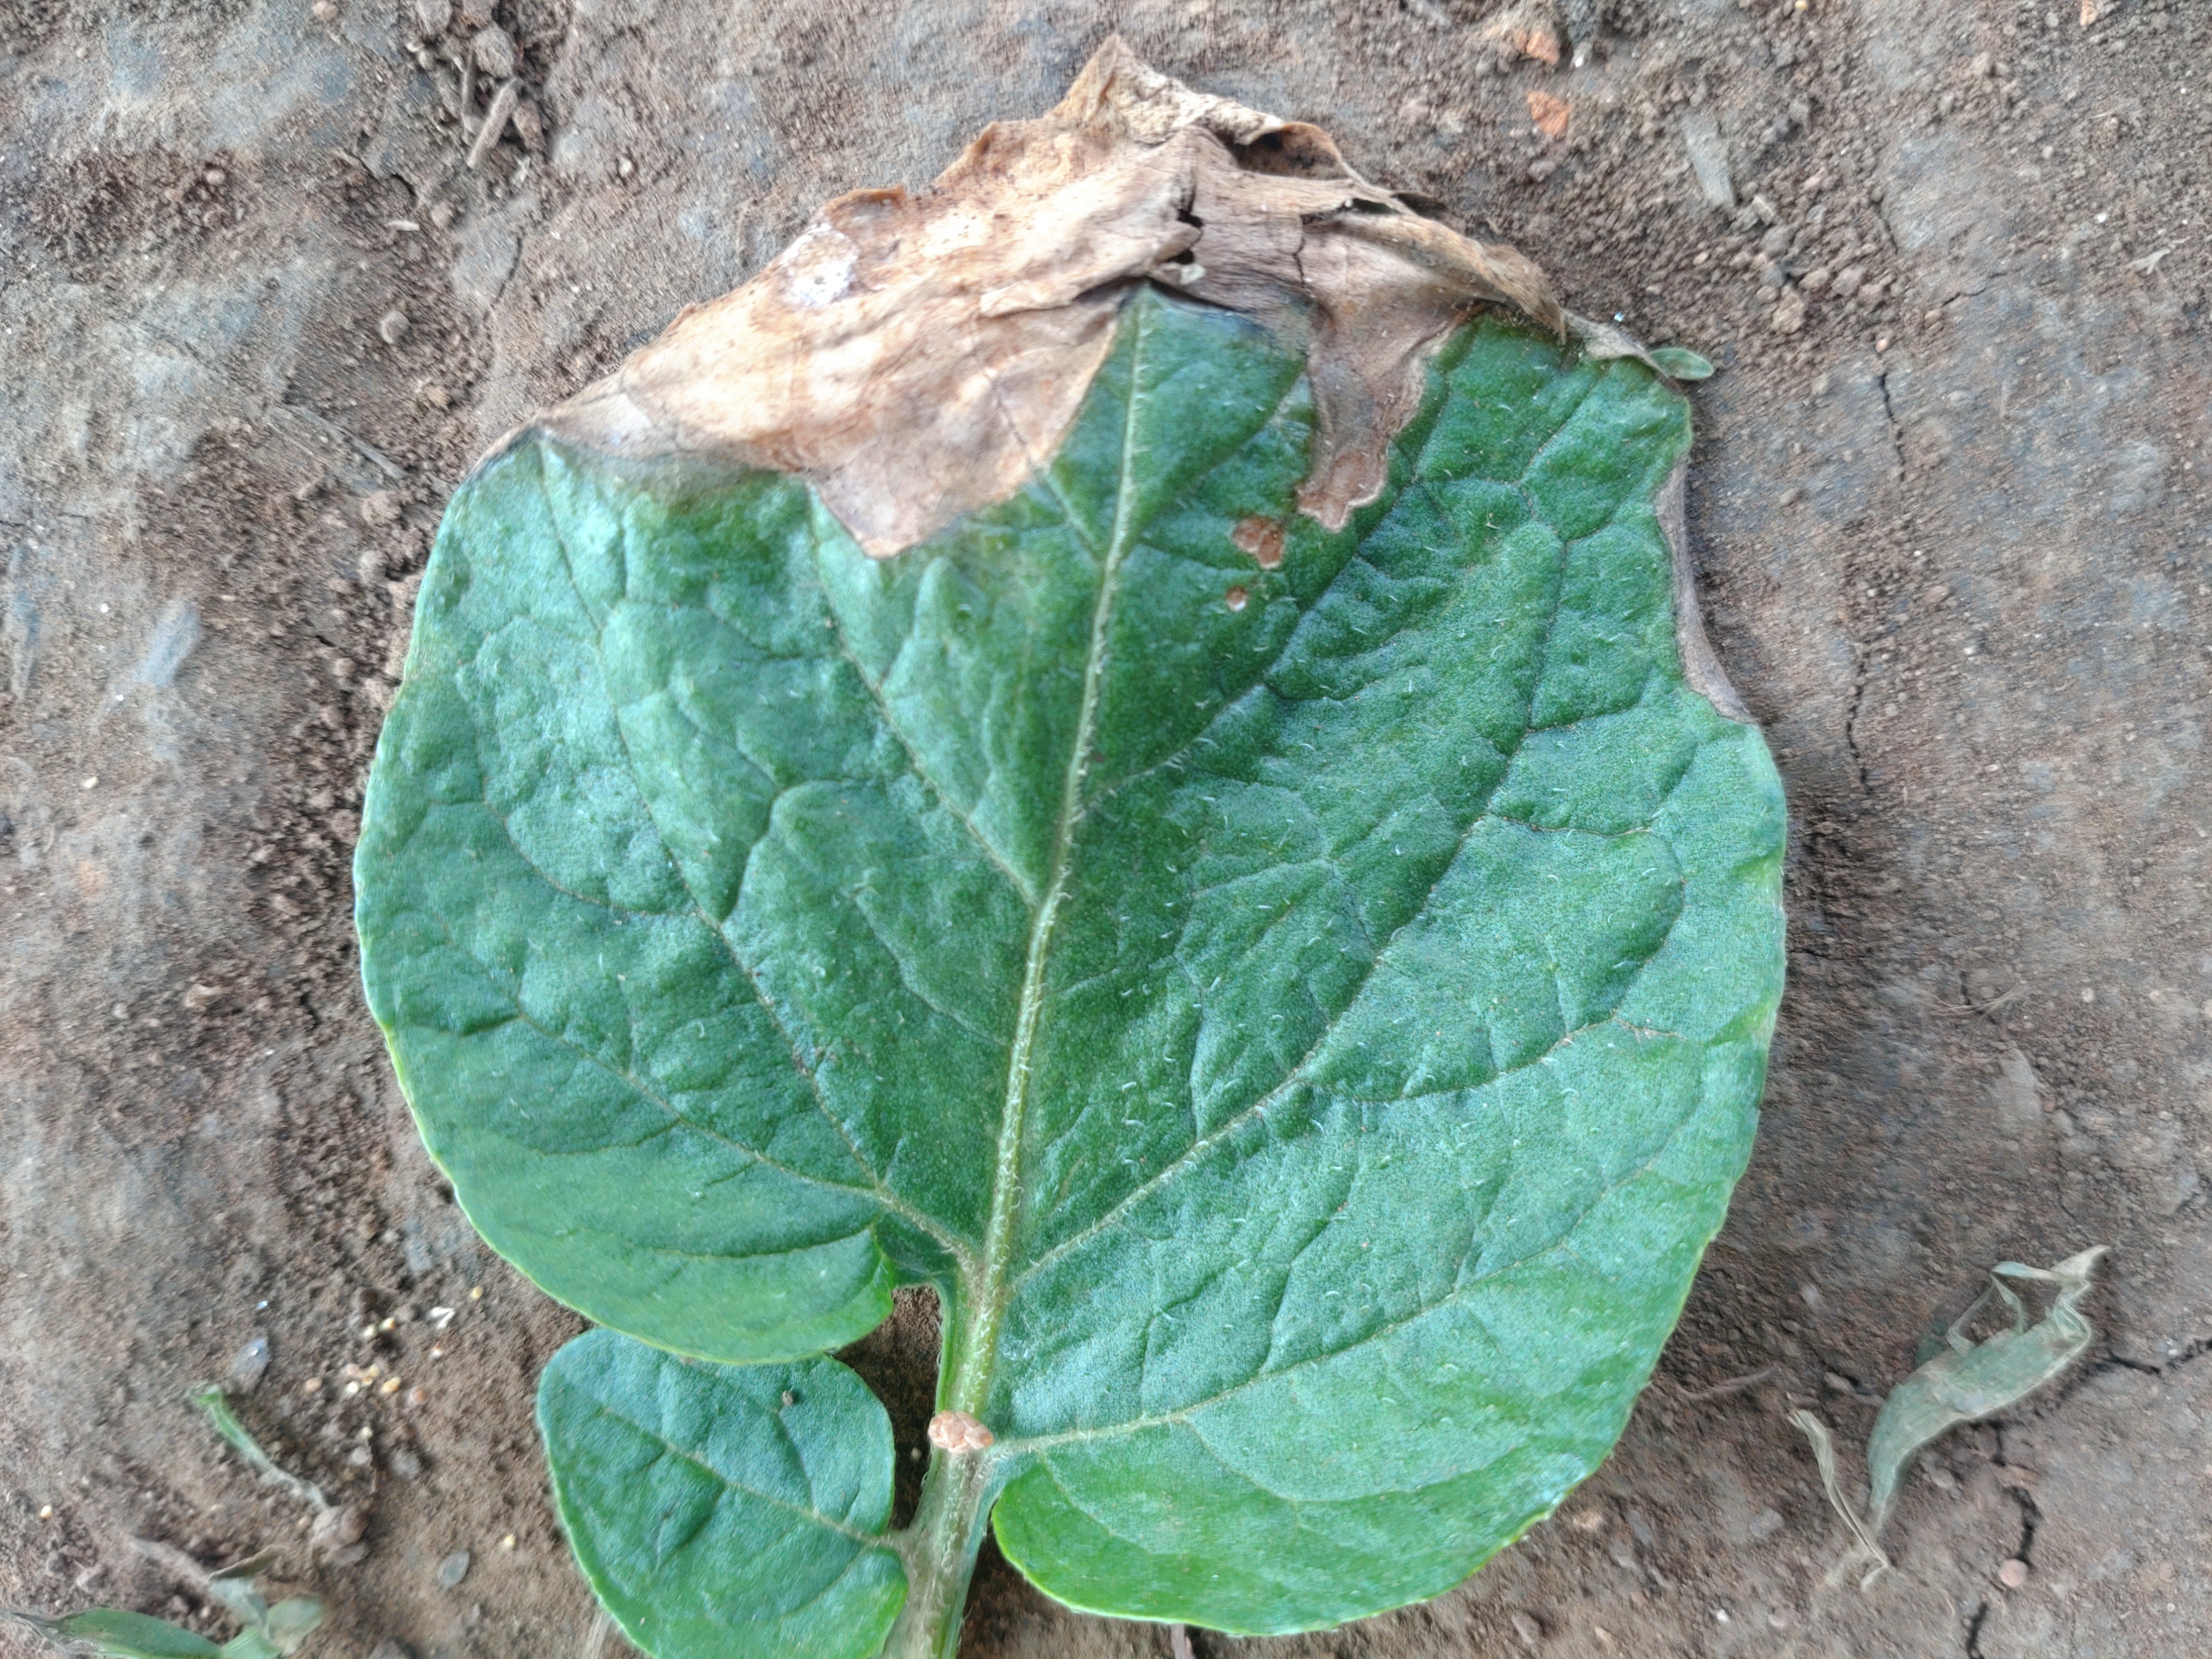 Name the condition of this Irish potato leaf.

early blight
